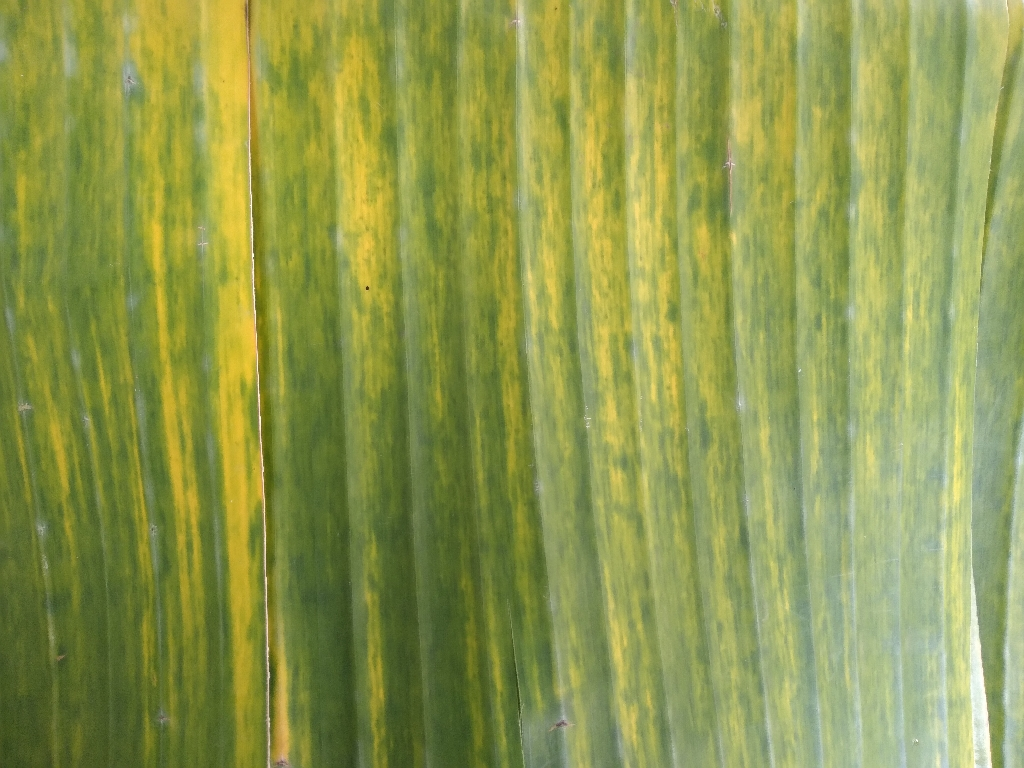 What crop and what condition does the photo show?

banana, fusarium wilt race 1
